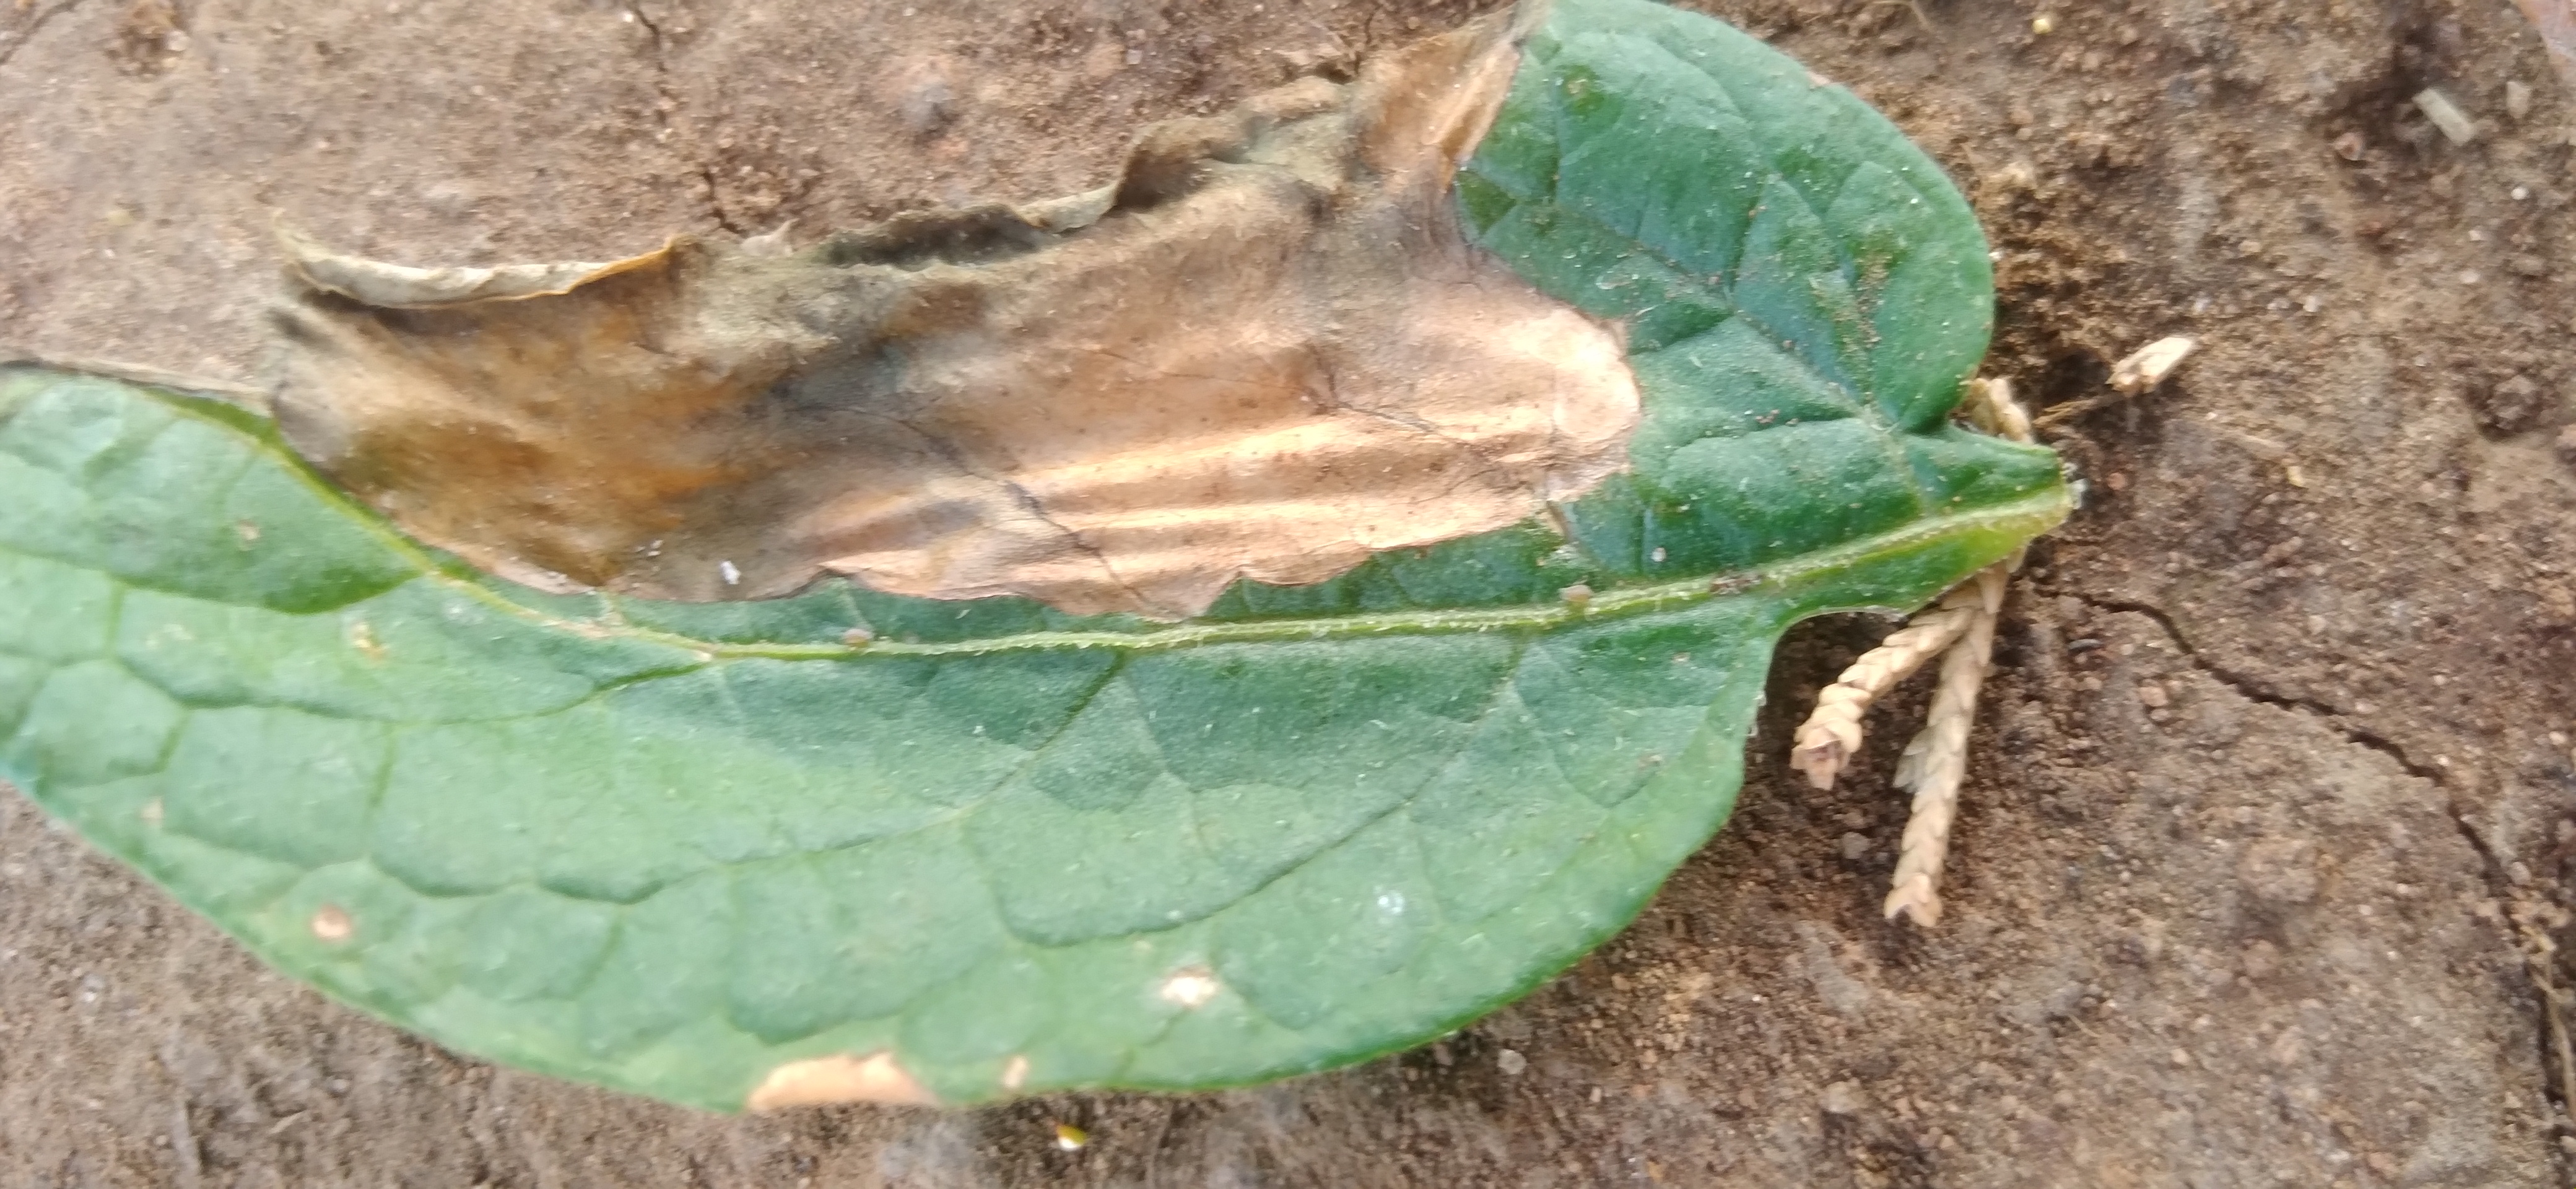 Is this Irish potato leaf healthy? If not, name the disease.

early blight
